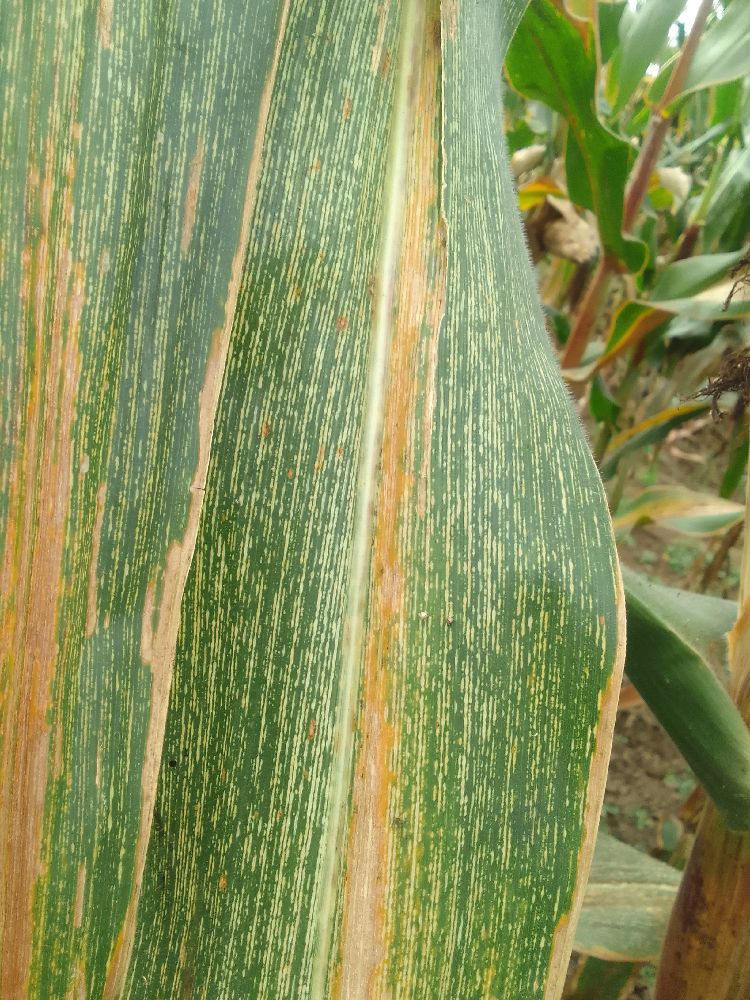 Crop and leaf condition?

maize, maize streak virus
